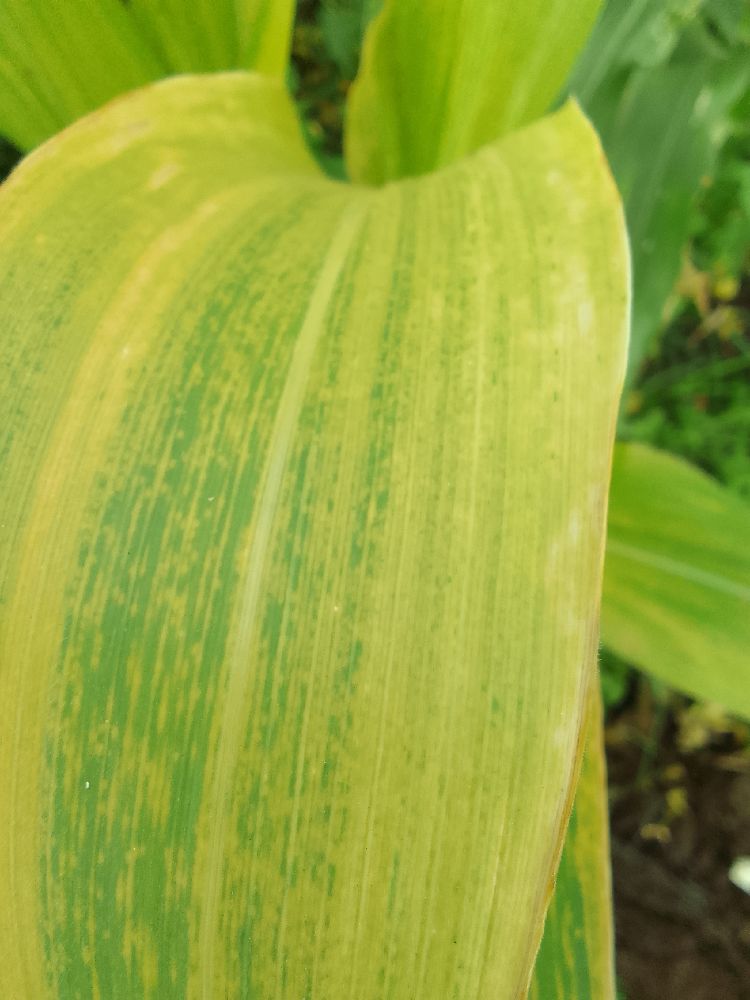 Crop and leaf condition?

maize, maize lethal necrosis
